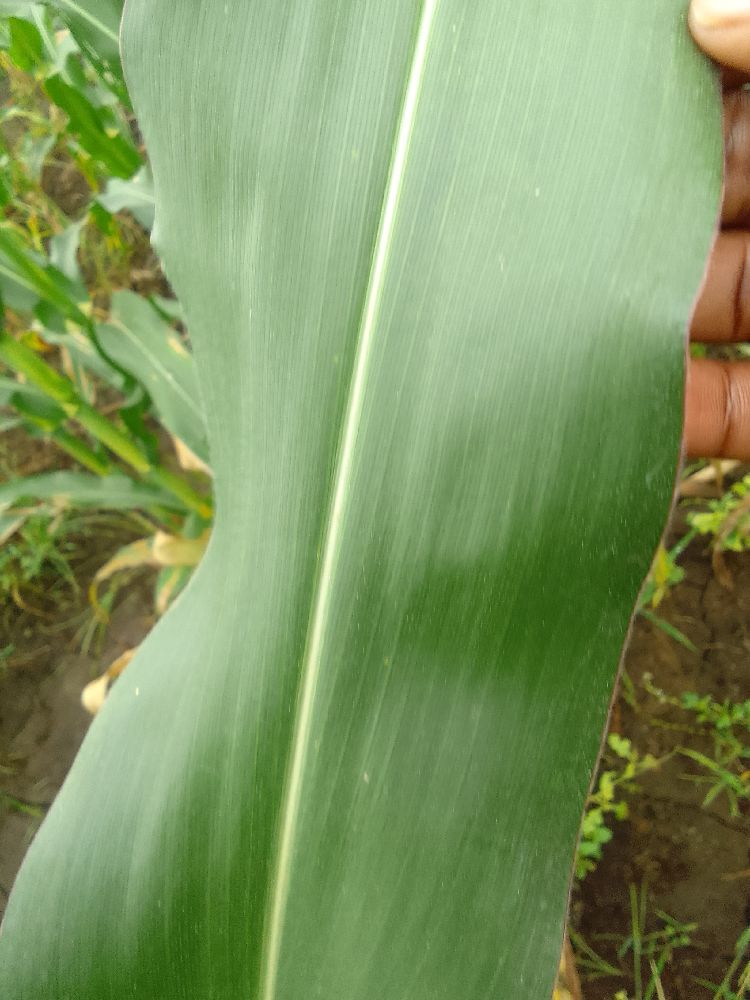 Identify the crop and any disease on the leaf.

maize, healthy
